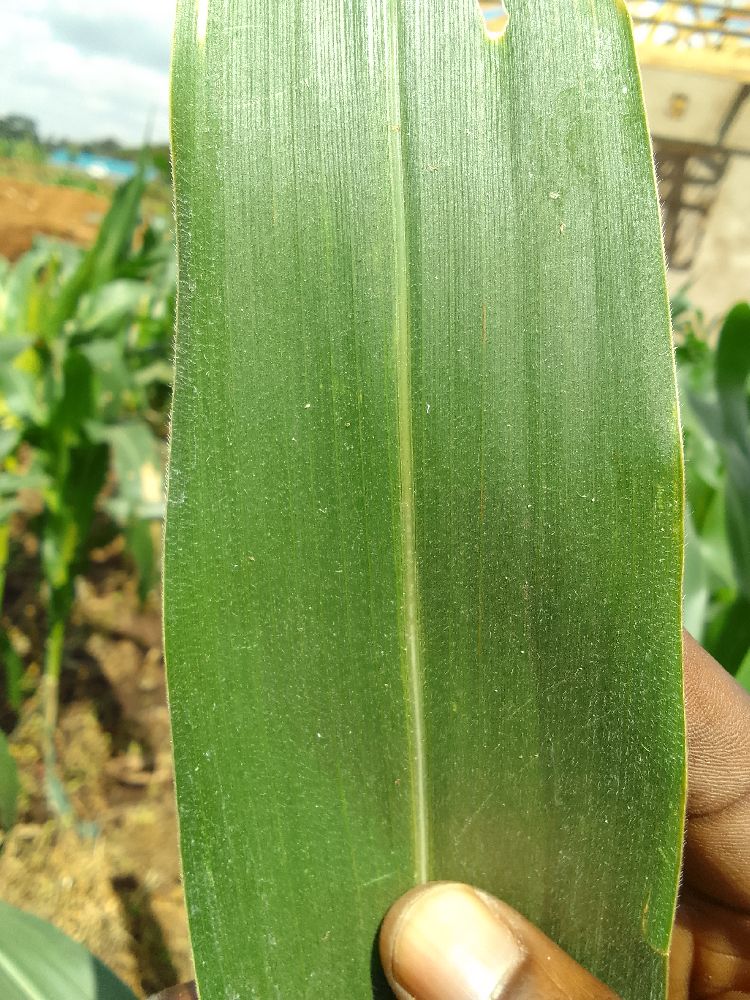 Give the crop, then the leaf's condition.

maize, healthy
